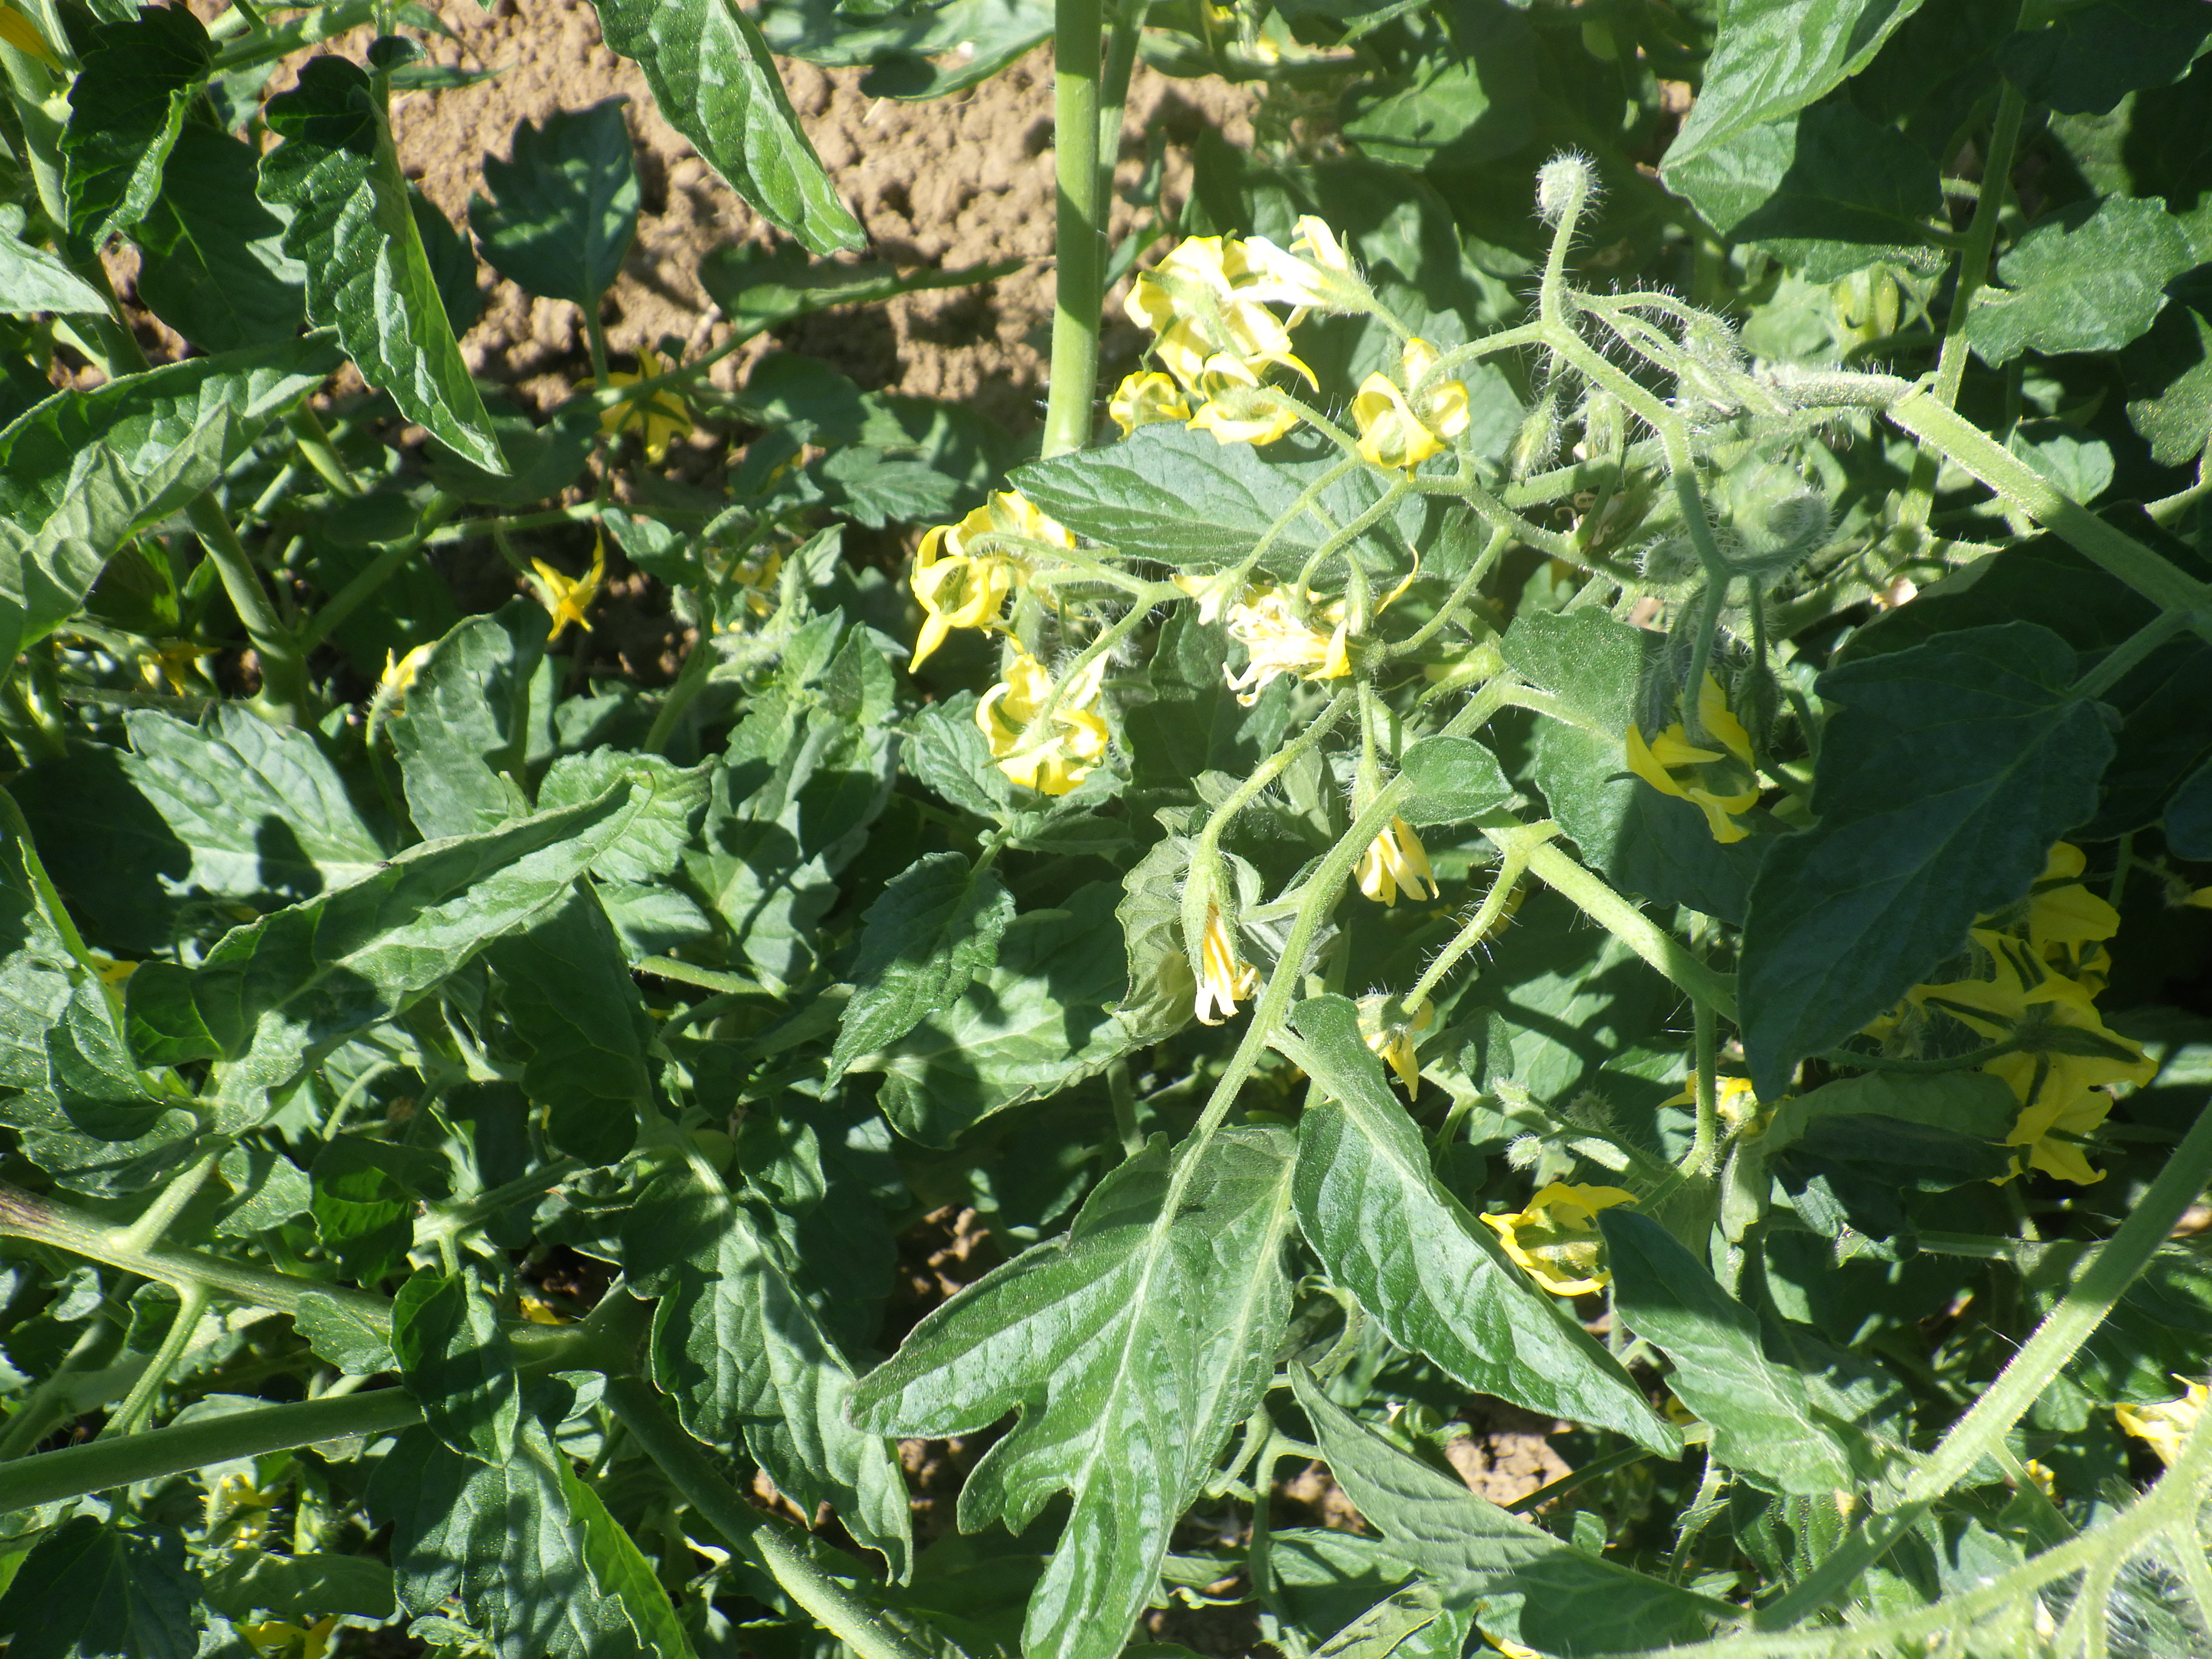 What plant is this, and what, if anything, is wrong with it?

tomato, healthy
